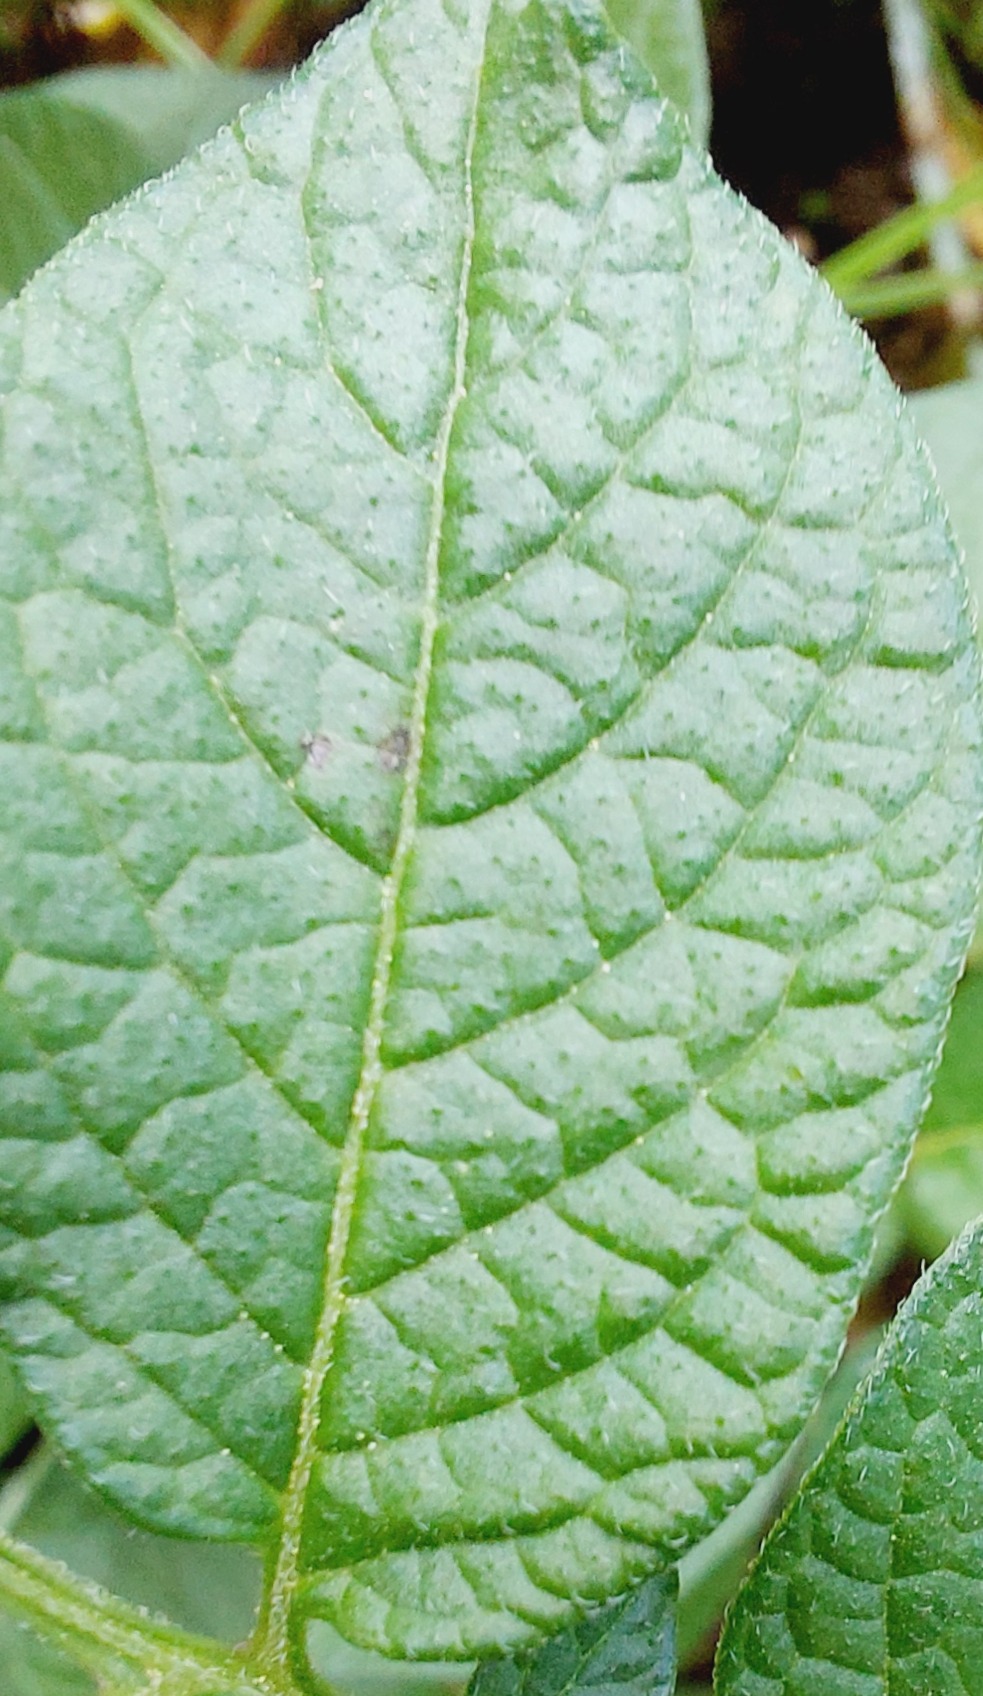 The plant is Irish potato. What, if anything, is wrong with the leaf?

healthy
